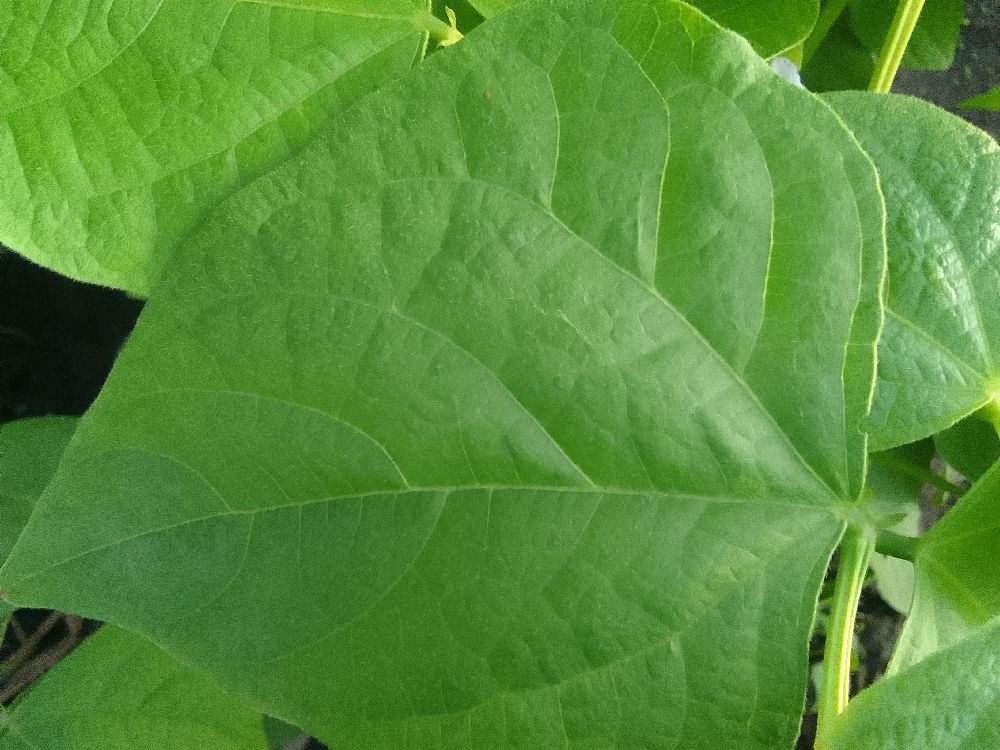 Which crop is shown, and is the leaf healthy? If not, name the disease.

common bean, healthy
